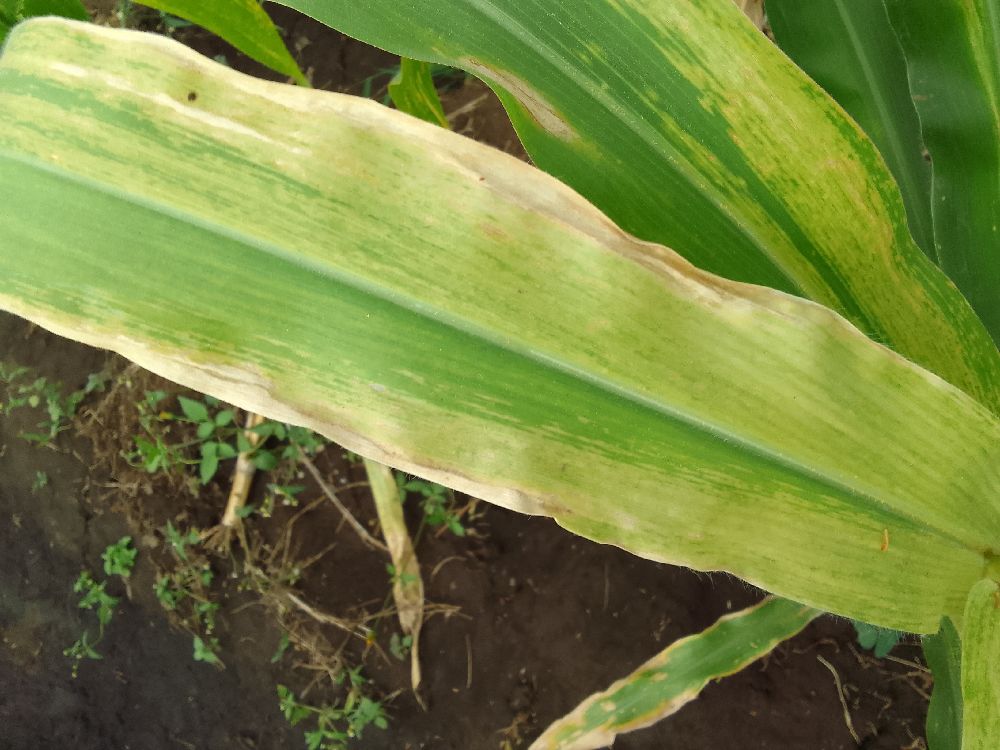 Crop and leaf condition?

maize, maize lethal necrosis
